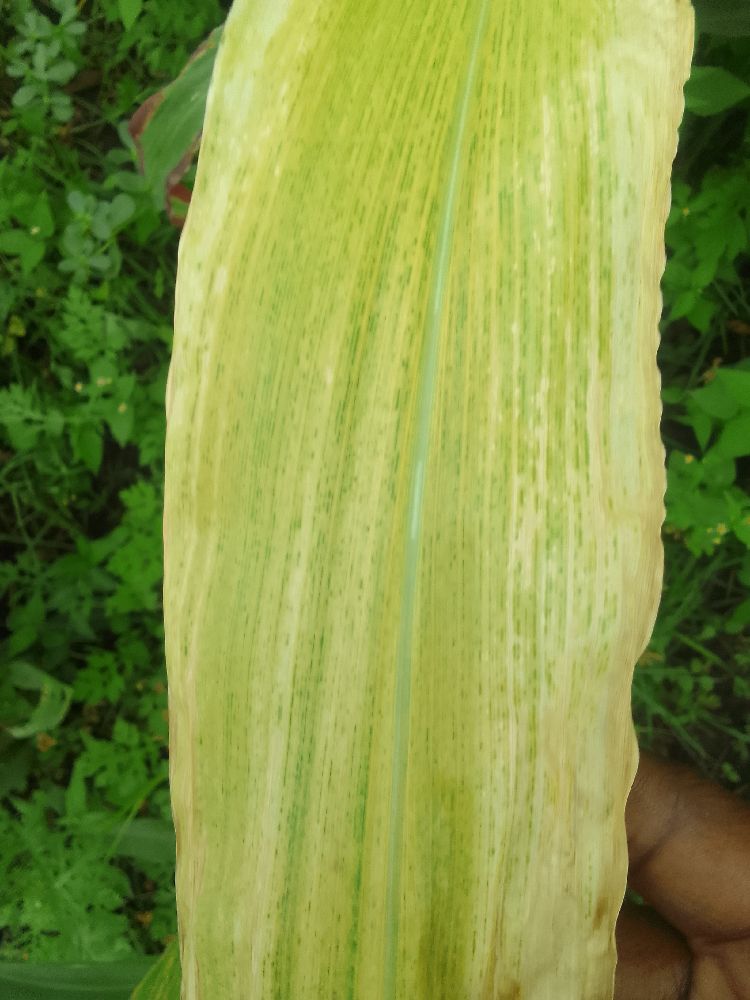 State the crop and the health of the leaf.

maize, maize lethal necrosis
